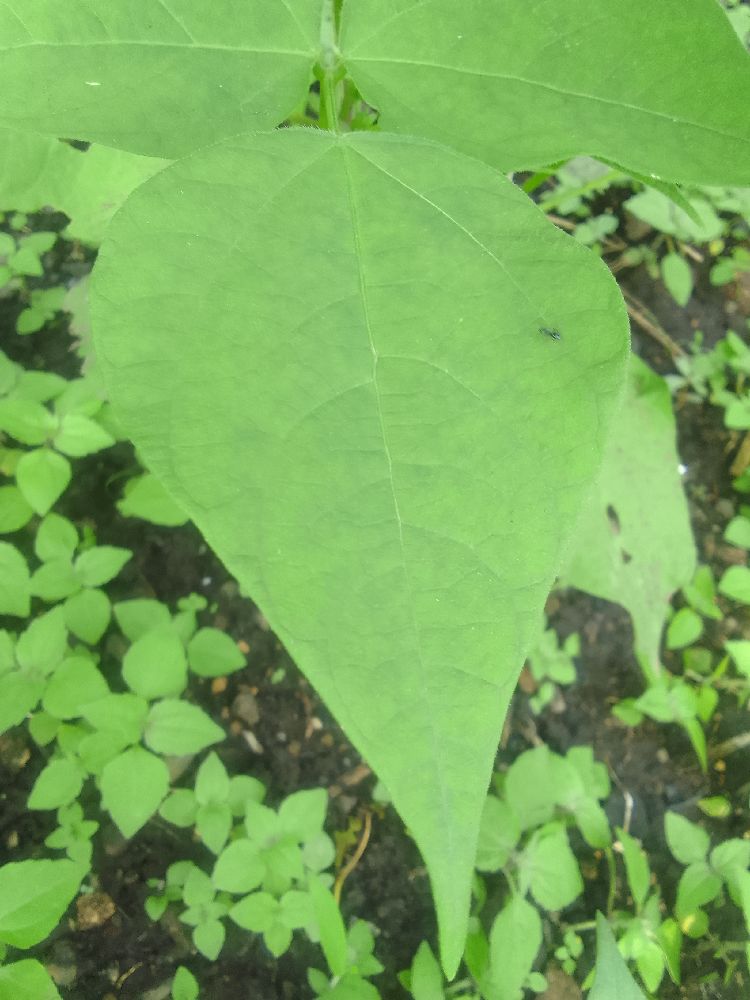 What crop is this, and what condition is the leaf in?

common bean, healthy
